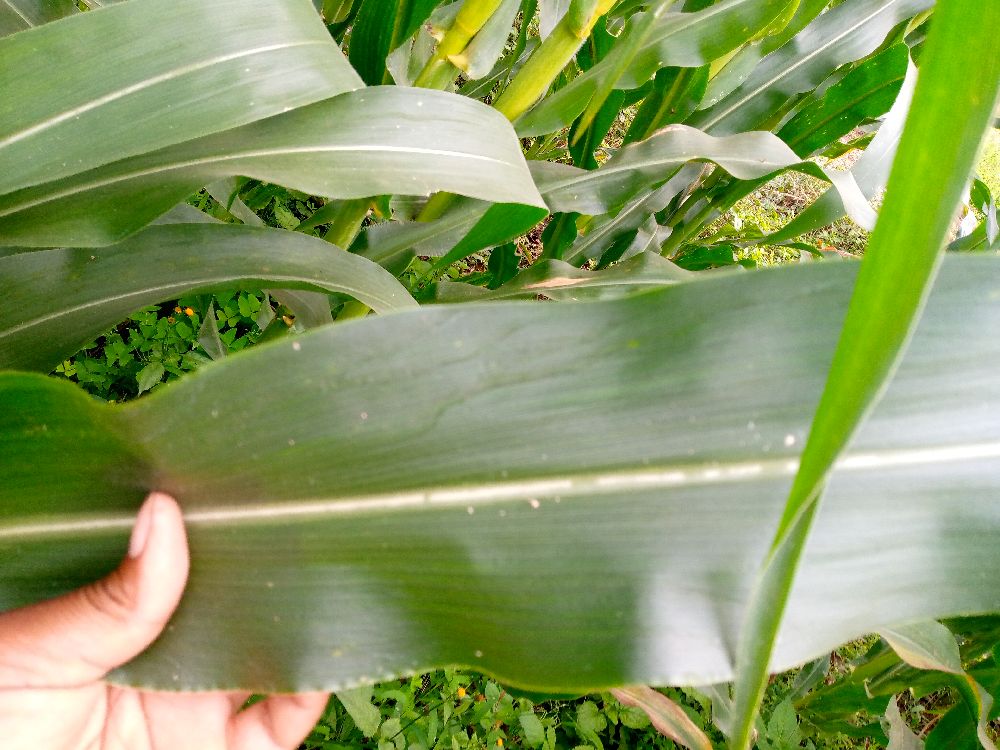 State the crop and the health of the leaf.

maize, healthy
